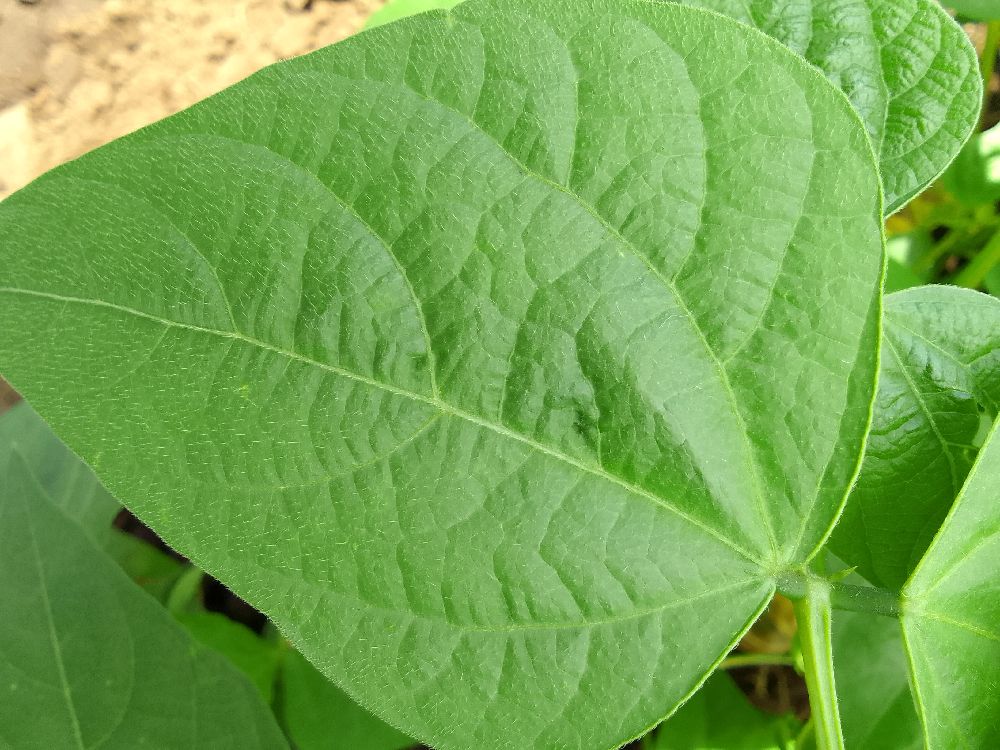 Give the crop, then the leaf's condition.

common bean, healthy
